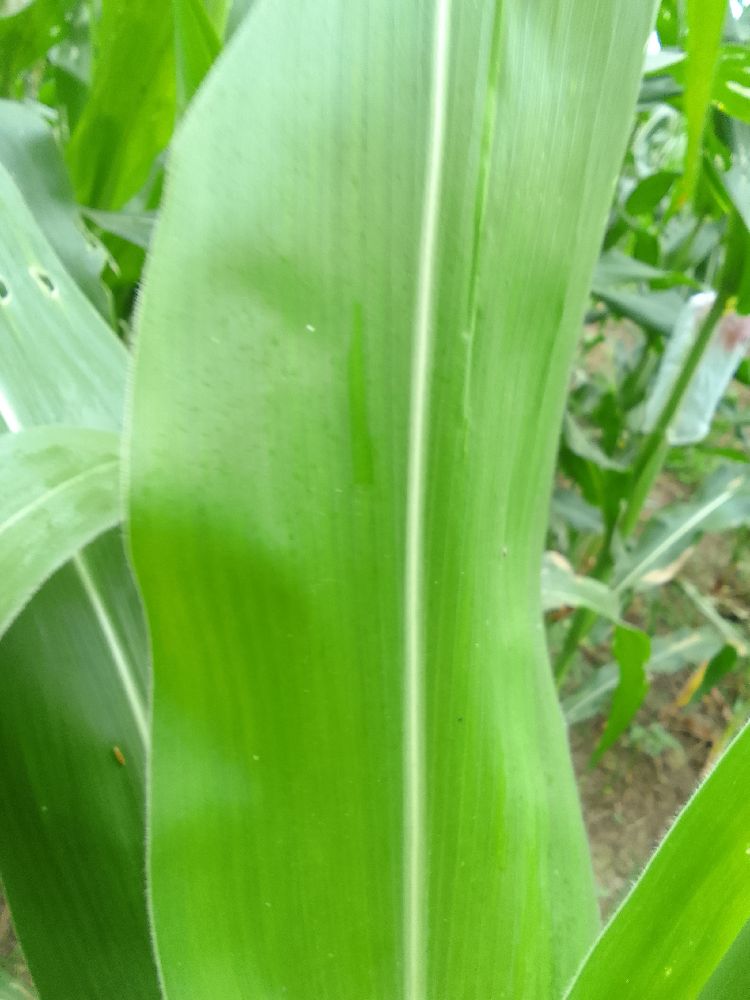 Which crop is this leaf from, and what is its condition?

maize, healthy
